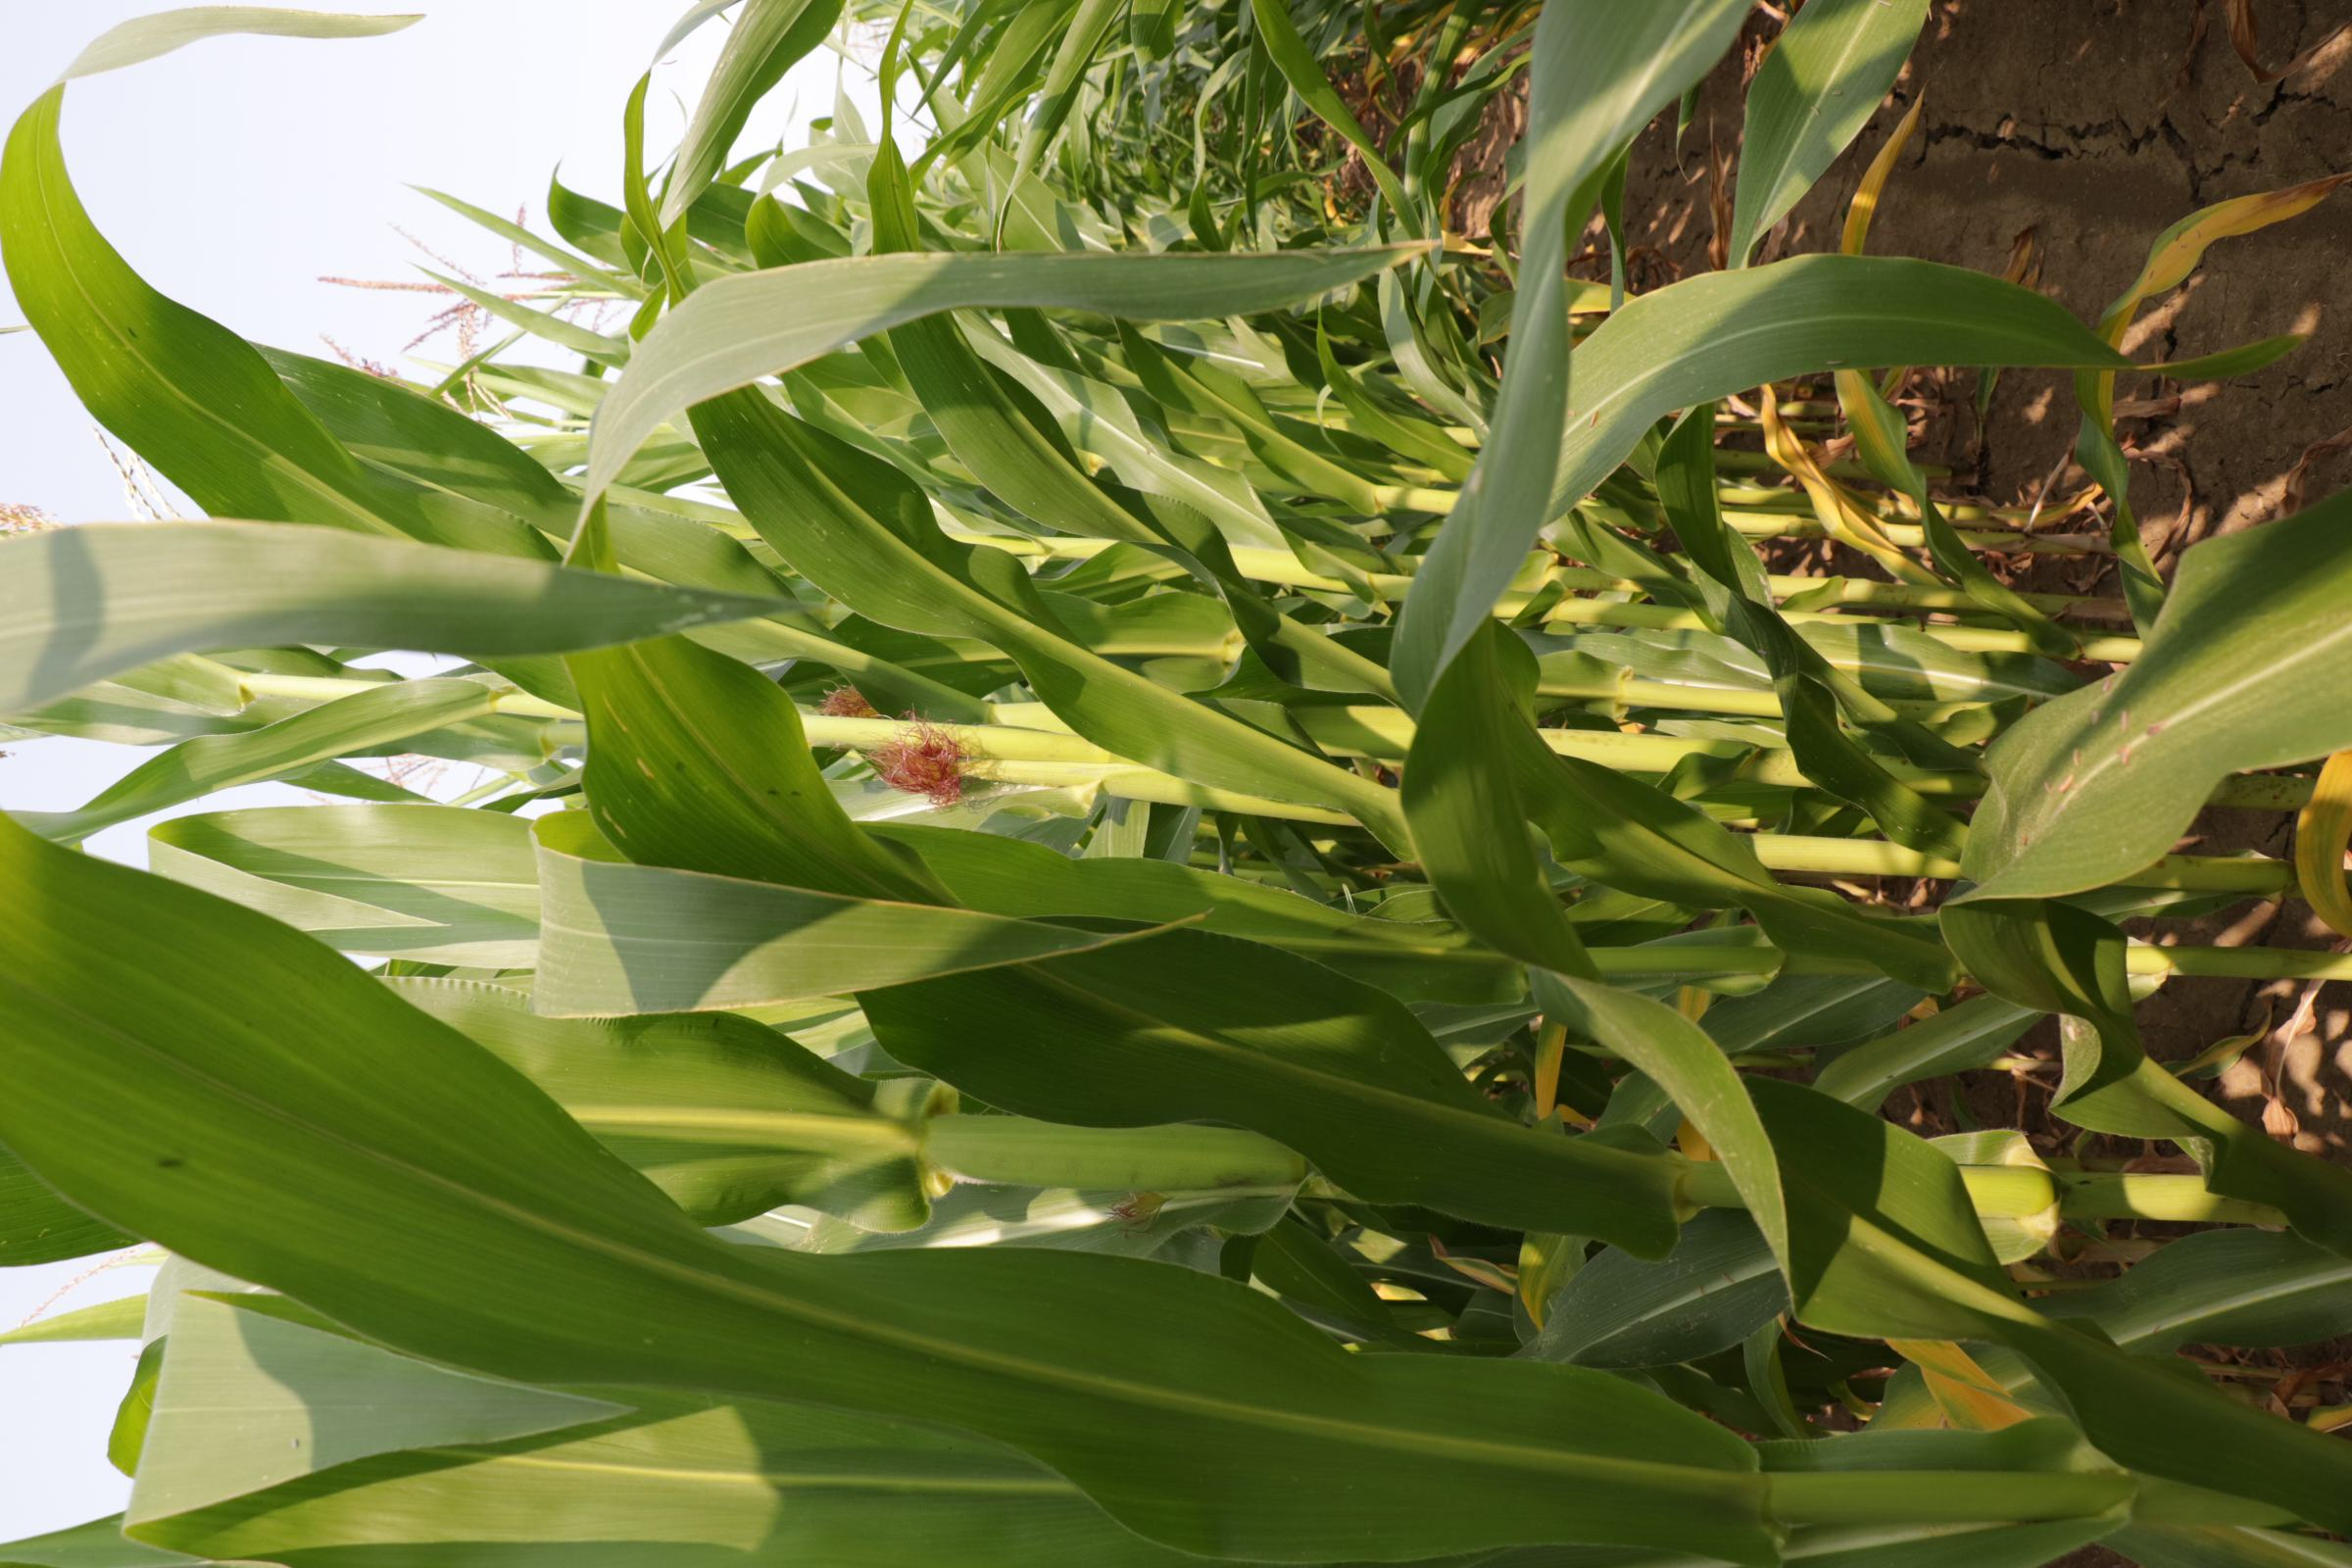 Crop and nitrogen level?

maize, reduced nitrogen fertilisation
